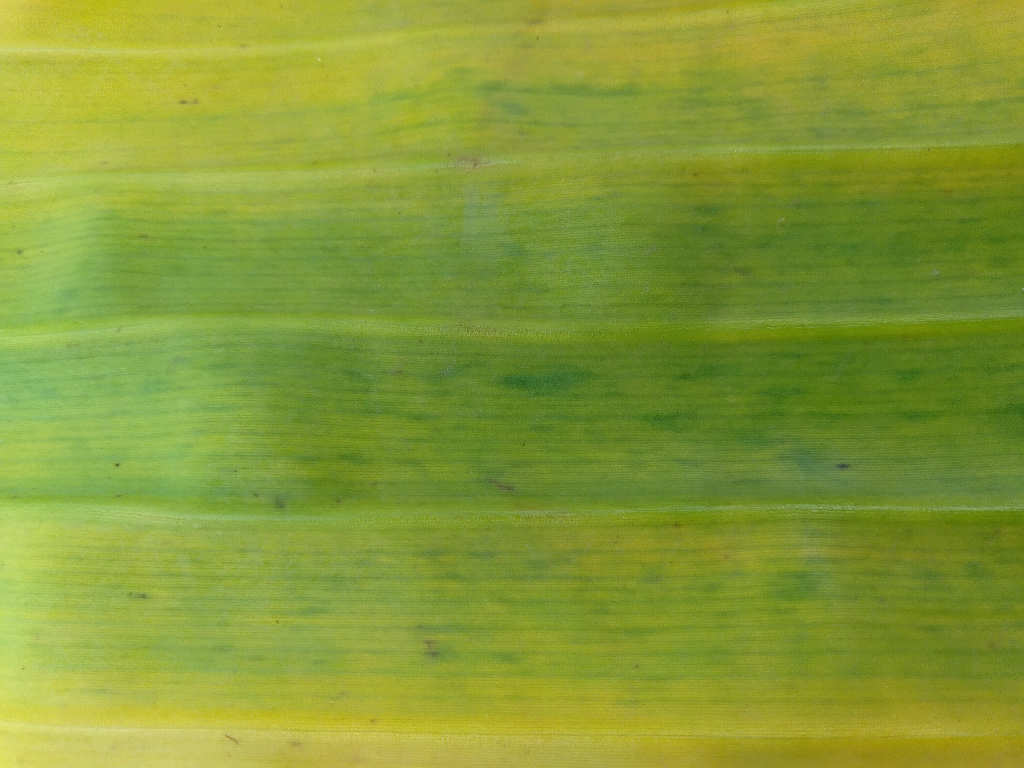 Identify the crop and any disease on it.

banana, fusarium wilt race 1
